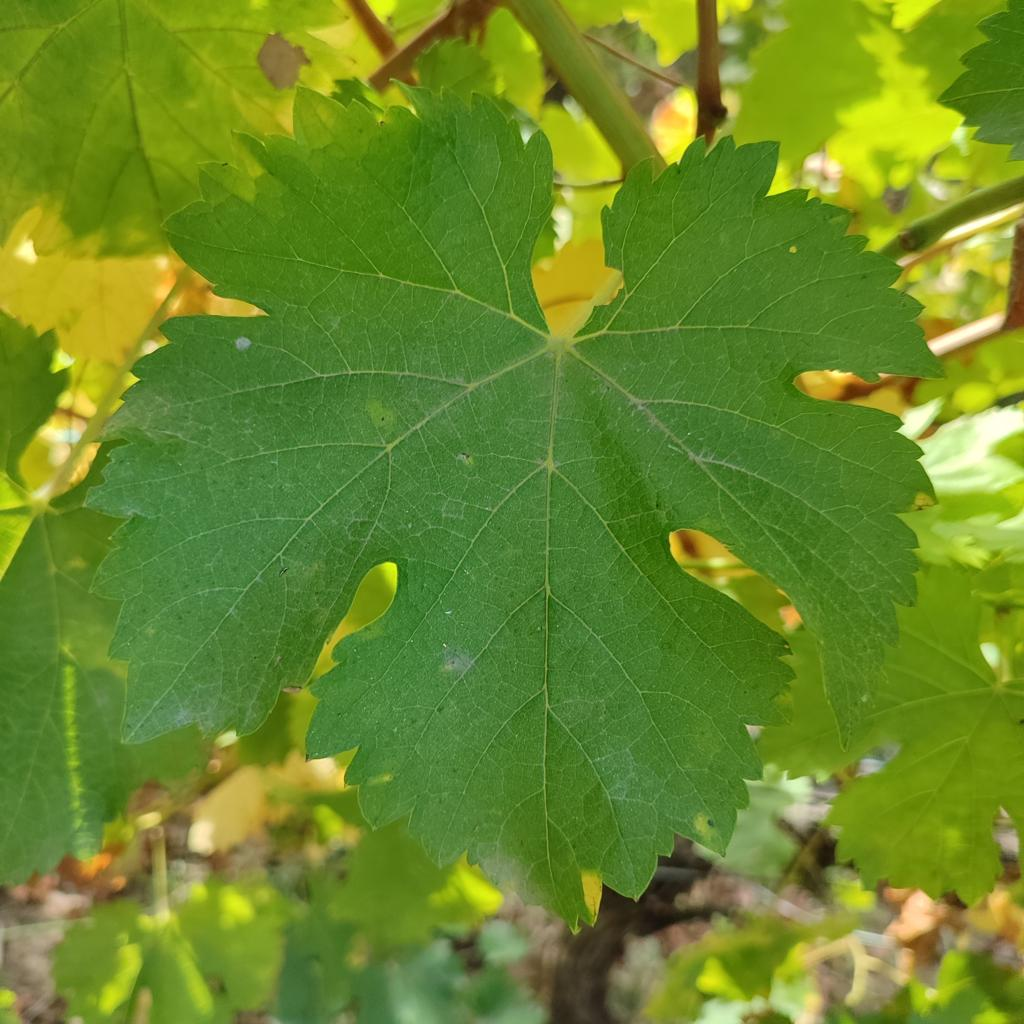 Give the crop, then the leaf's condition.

grapevine, powdery mildew
